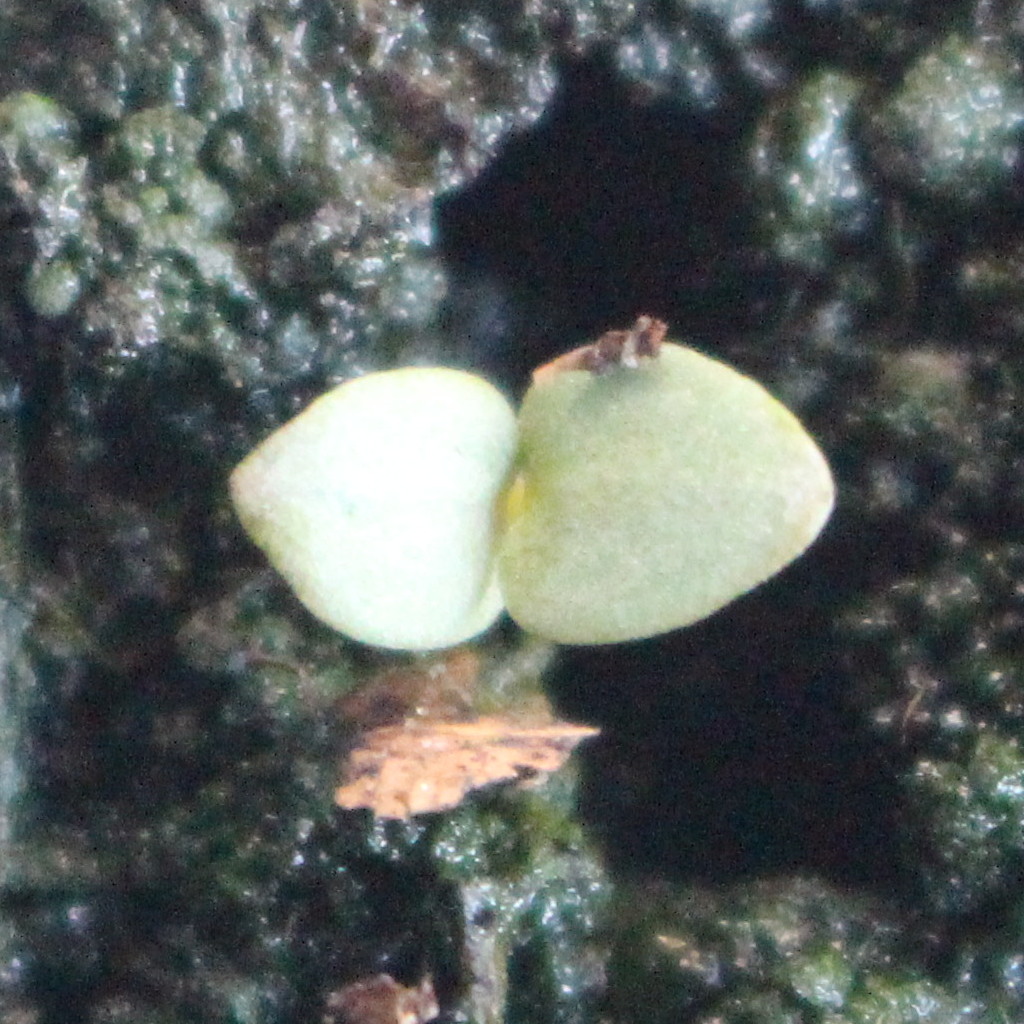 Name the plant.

Veronica persica
